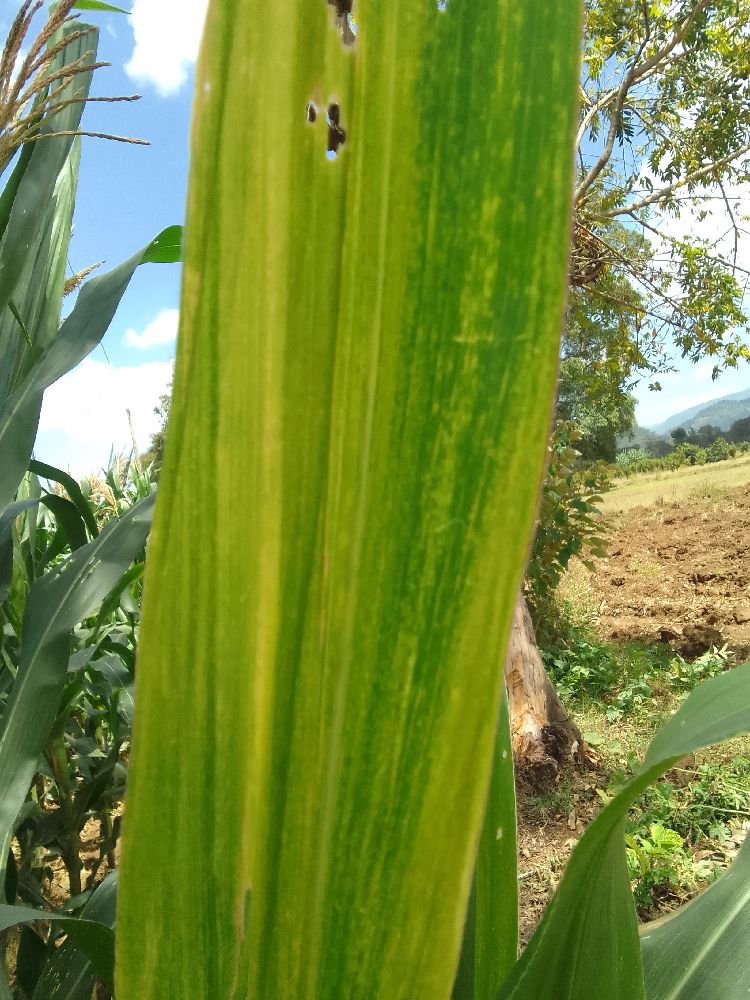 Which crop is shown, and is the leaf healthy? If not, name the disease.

maize, maize lethal necrosis
